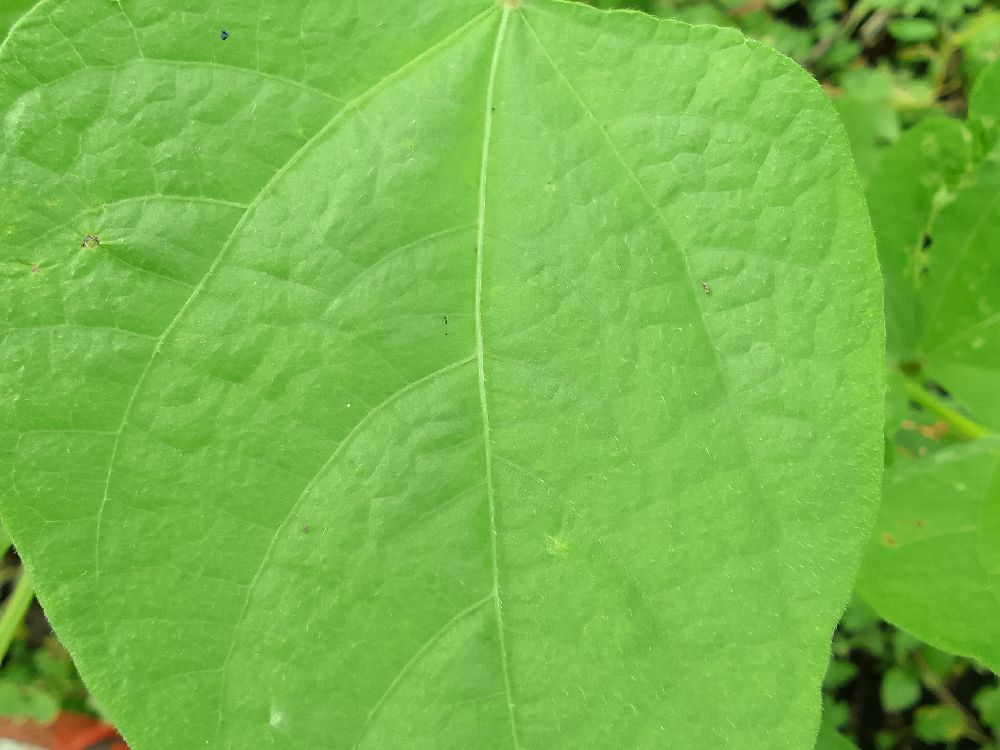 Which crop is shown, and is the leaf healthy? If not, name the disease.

common bean, healthy
